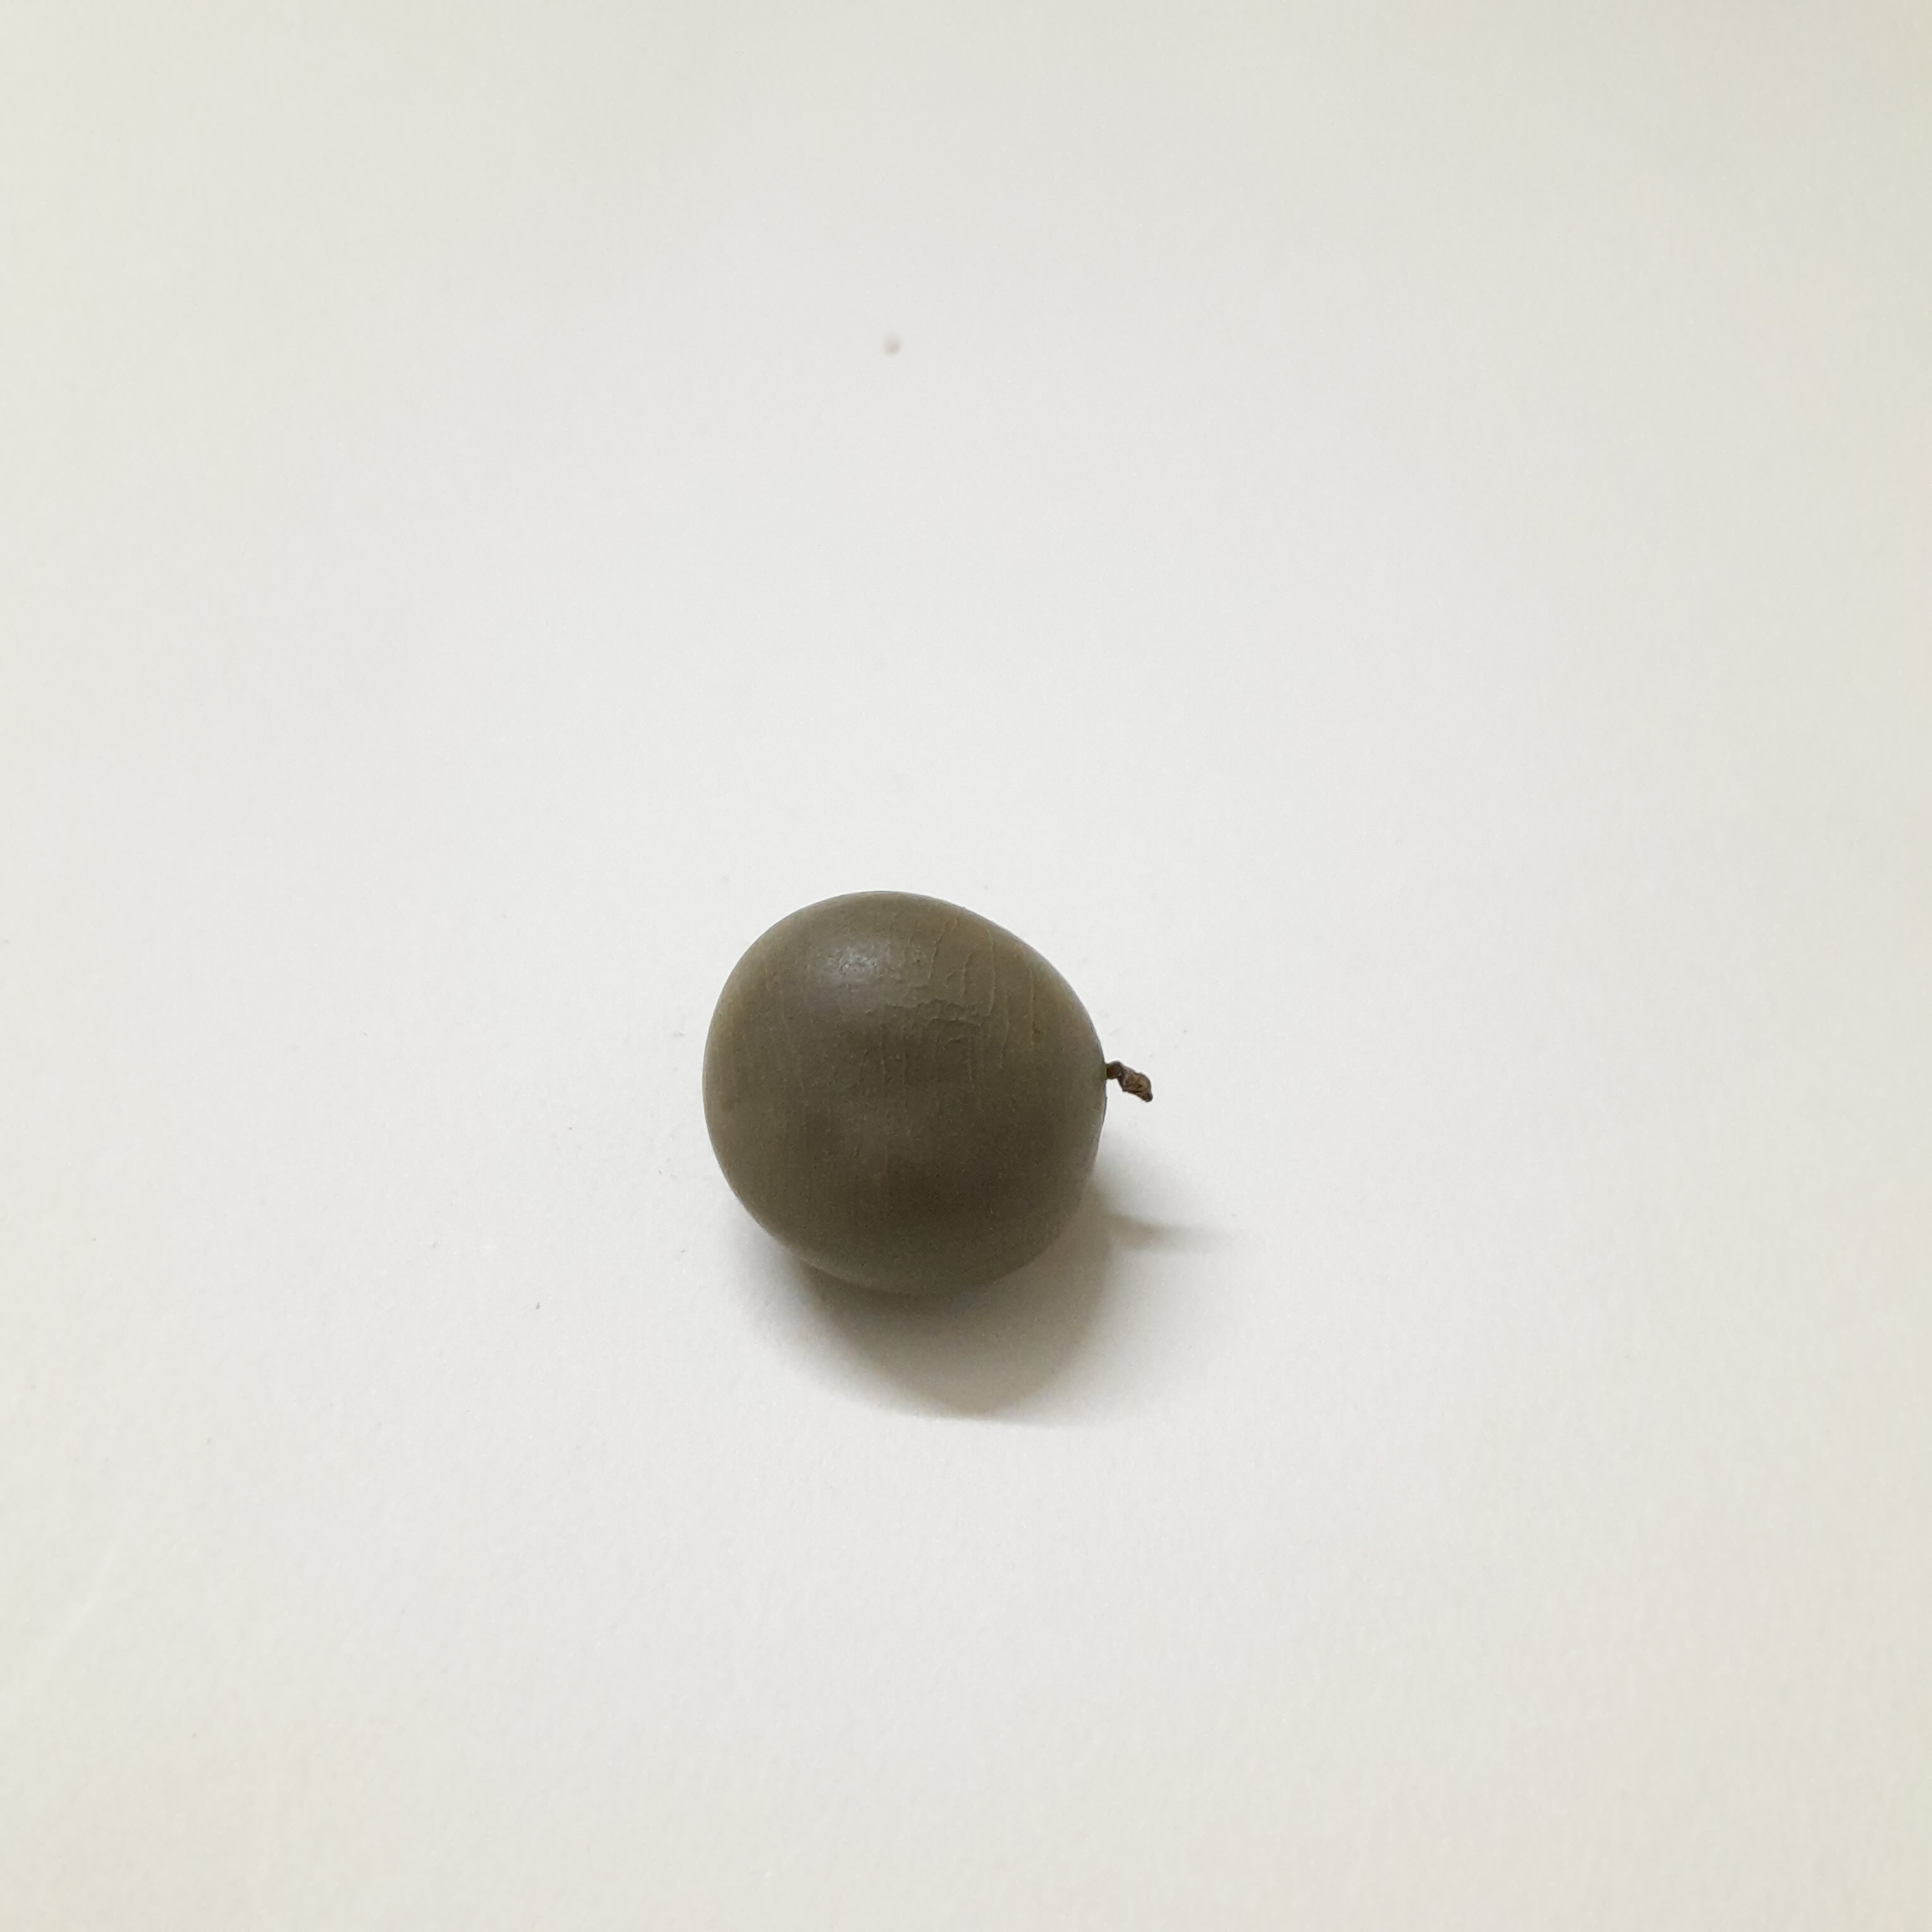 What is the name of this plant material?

sagargota
